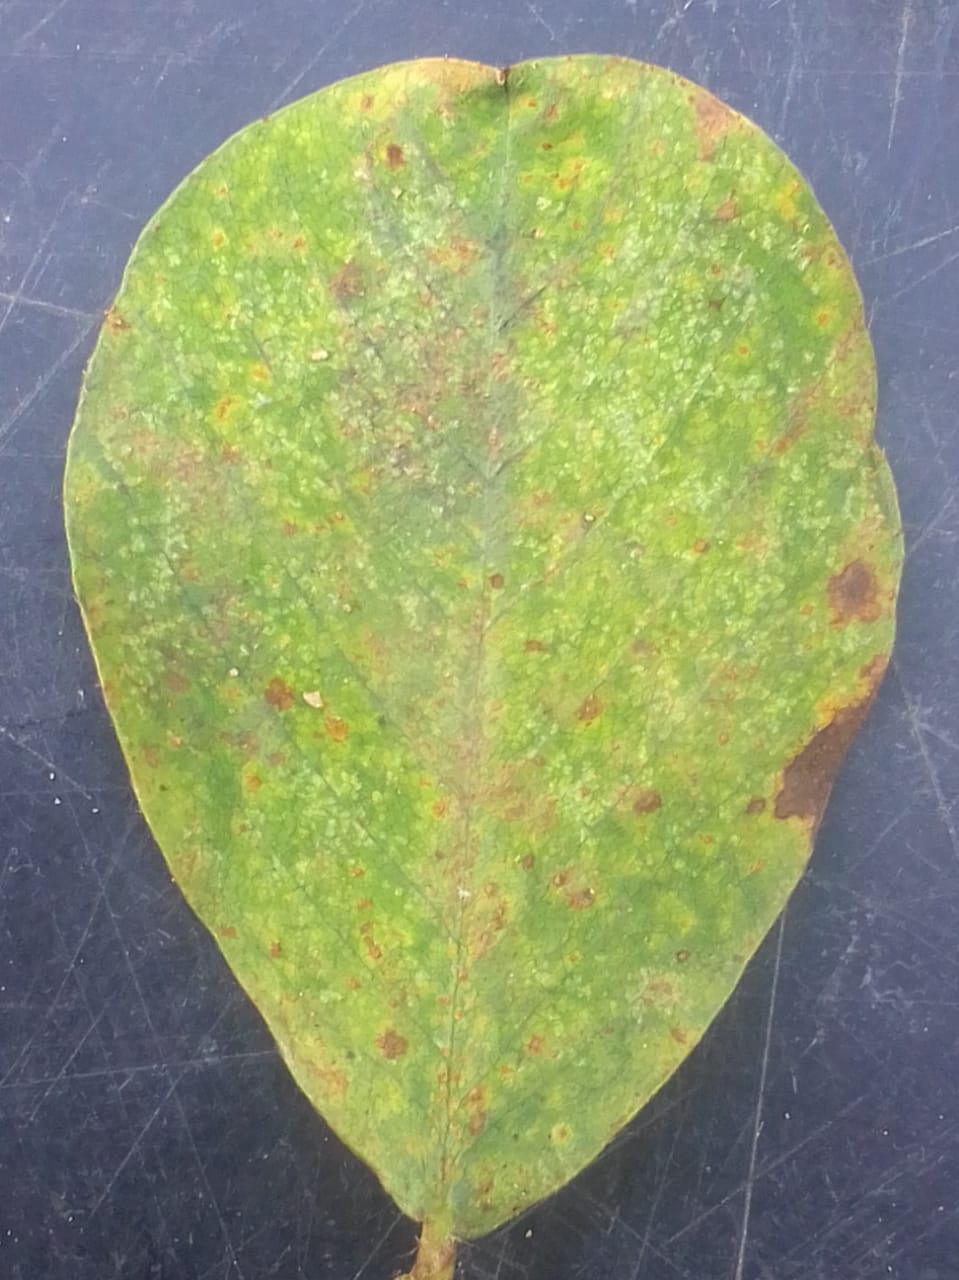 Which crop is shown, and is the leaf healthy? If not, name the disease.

peanut, phoma arachidicola
